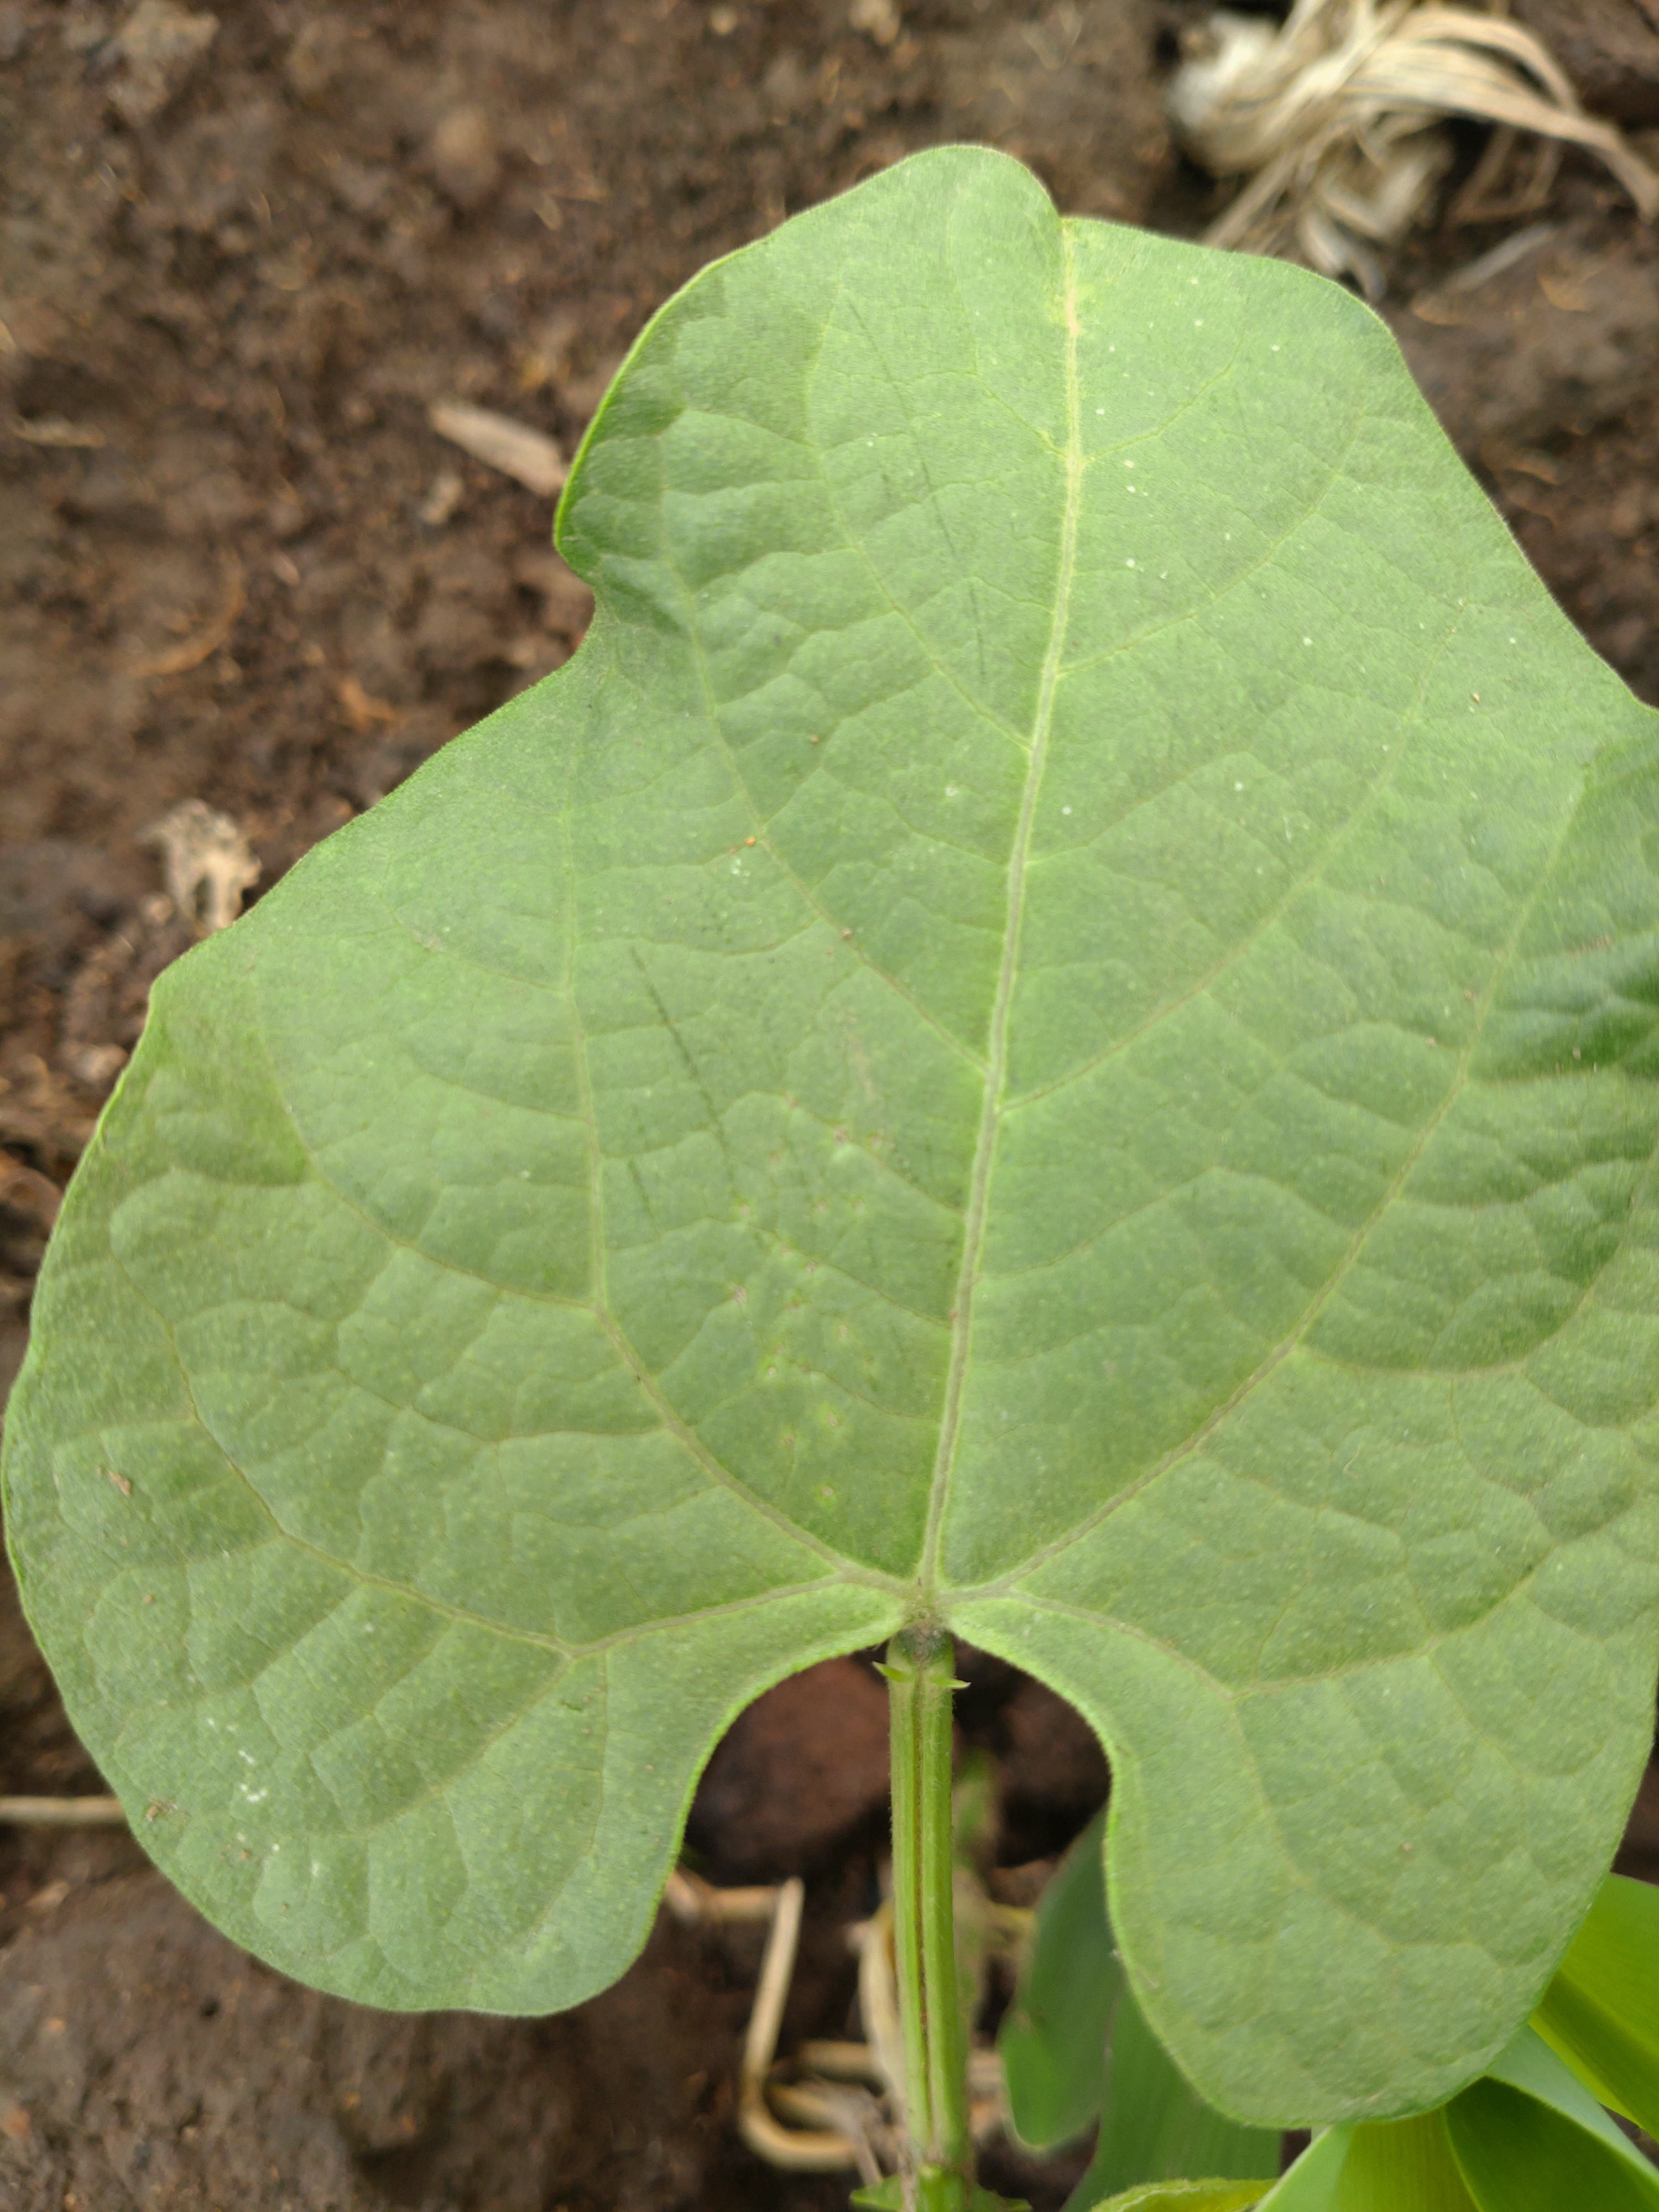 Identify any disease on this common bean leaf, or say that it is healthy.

healthy
